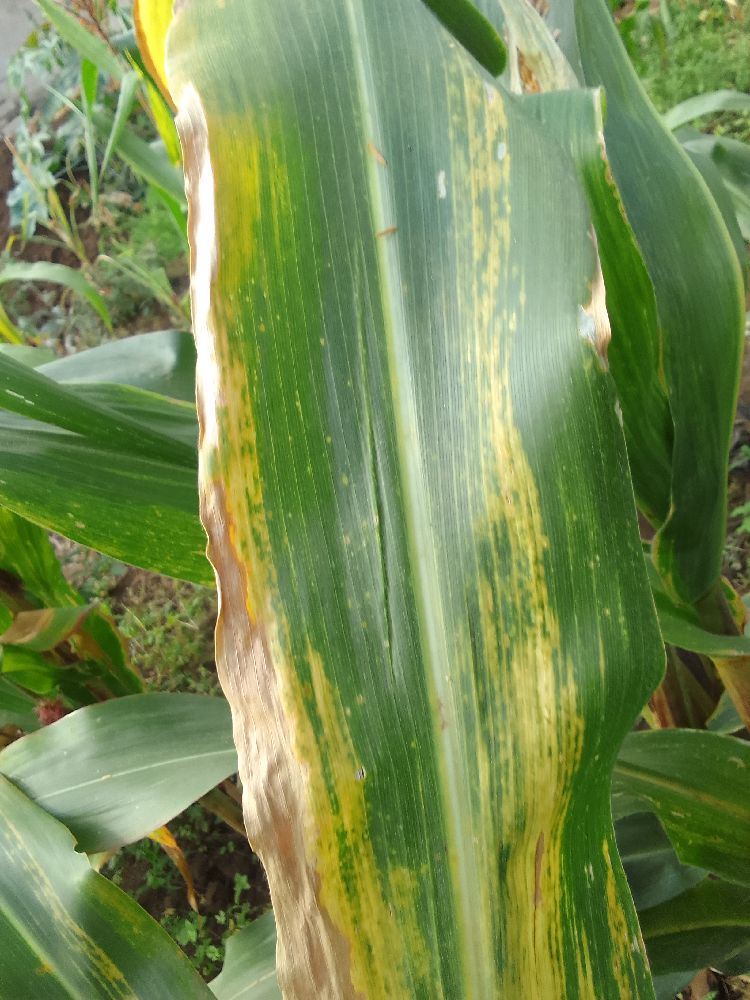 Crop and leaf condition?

maize, maize lethal necrosis
